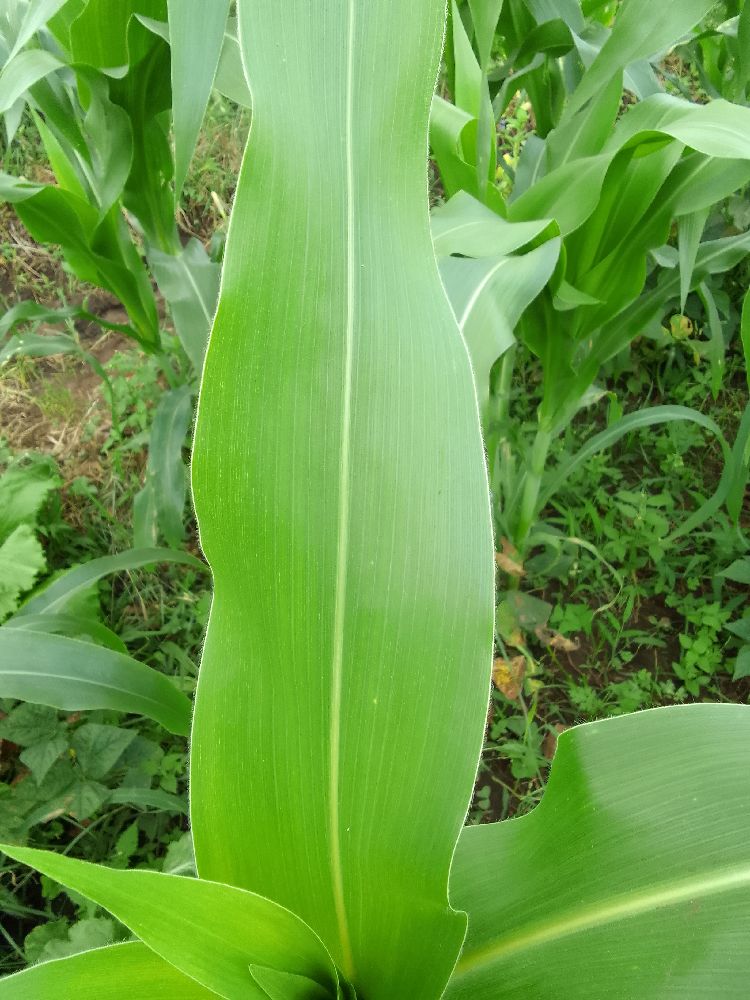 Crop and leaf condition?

maize, healthy
